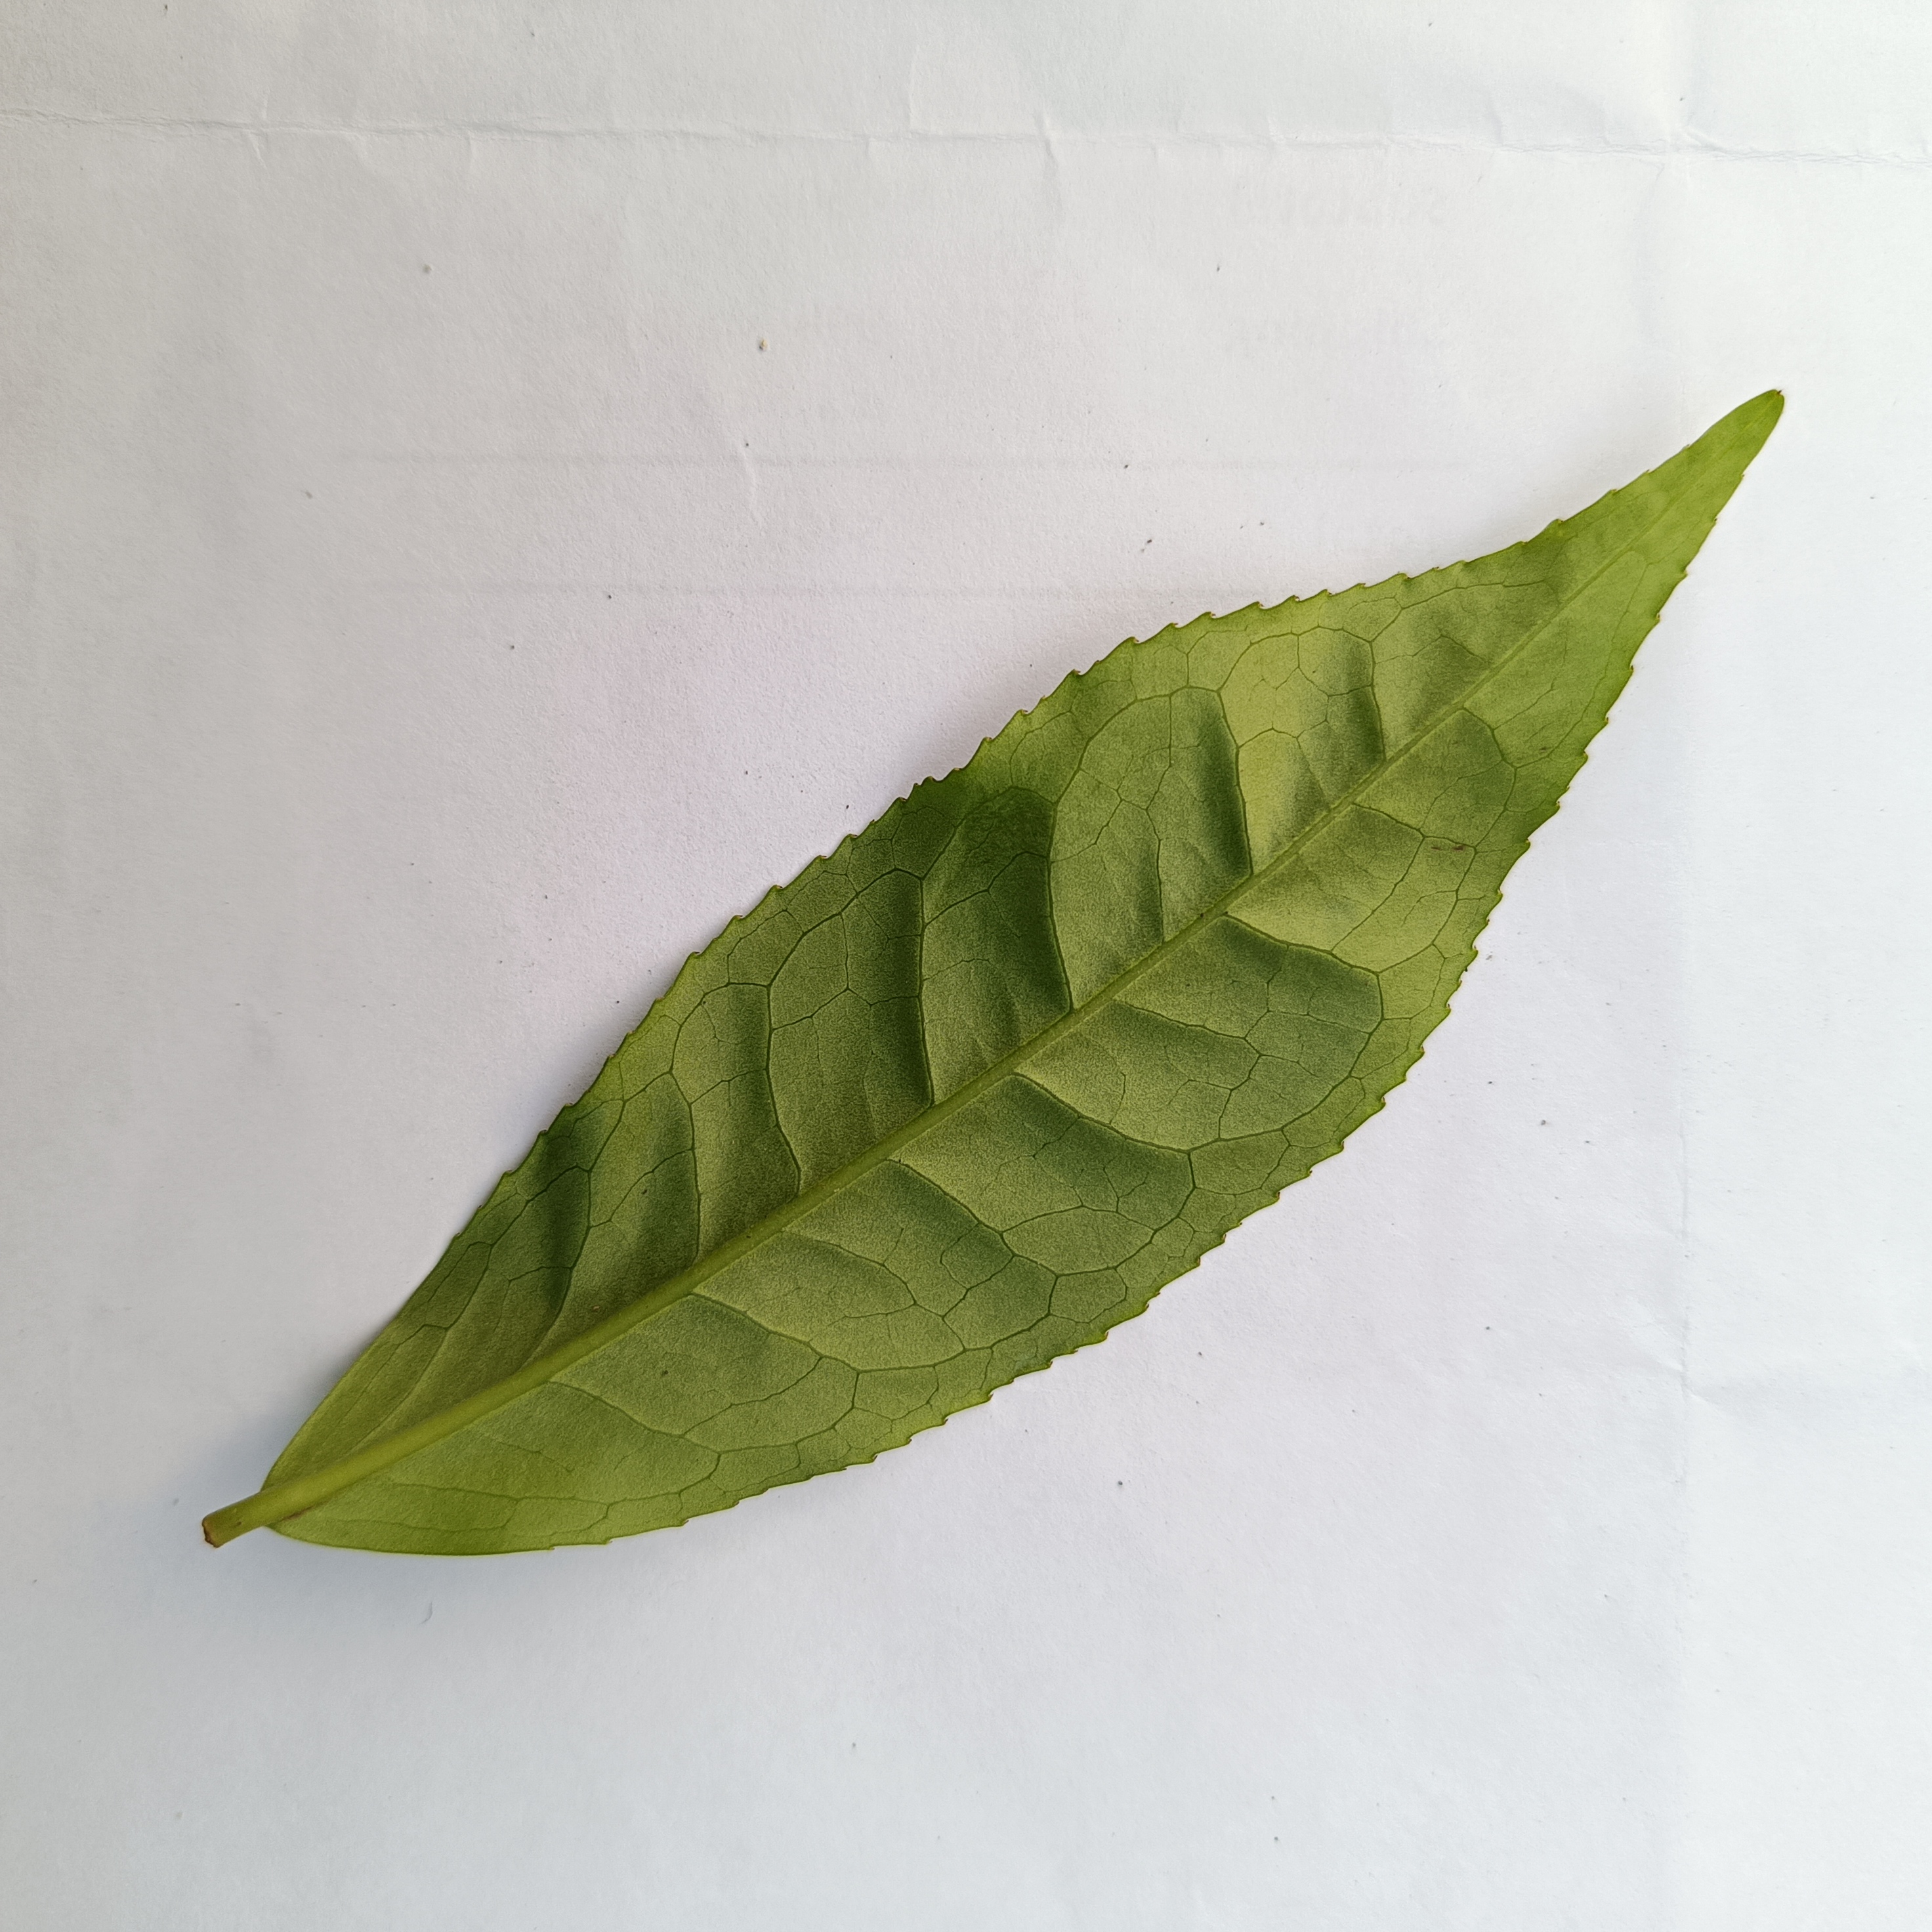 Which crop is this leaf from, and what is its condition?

tea, healthy
